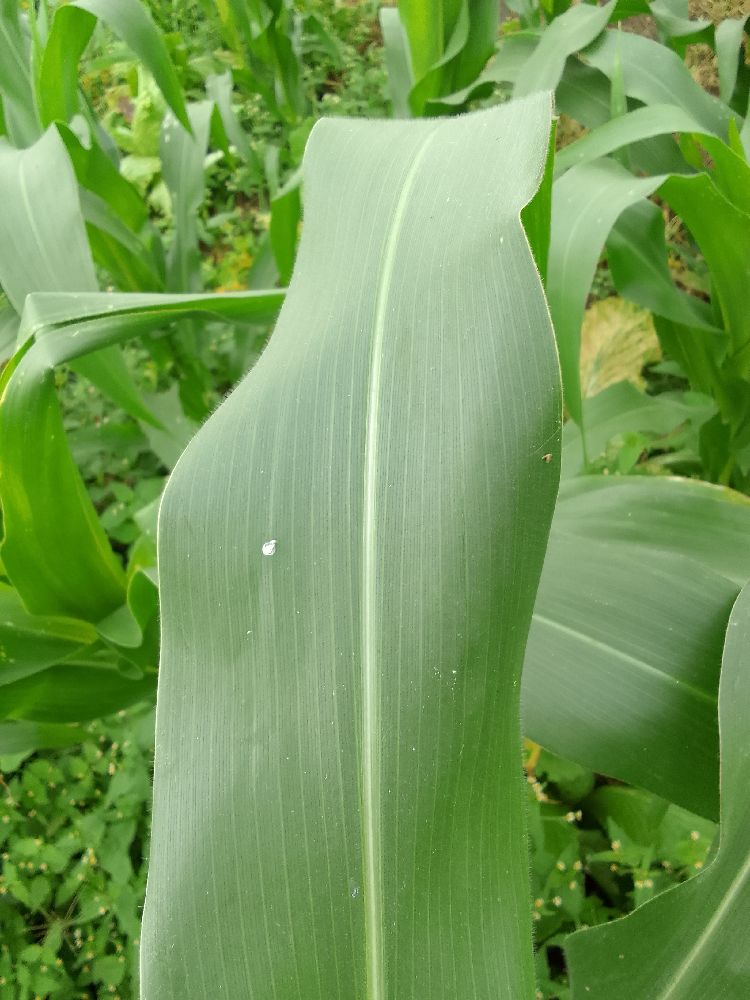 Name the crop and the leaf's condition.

maize, healthy
